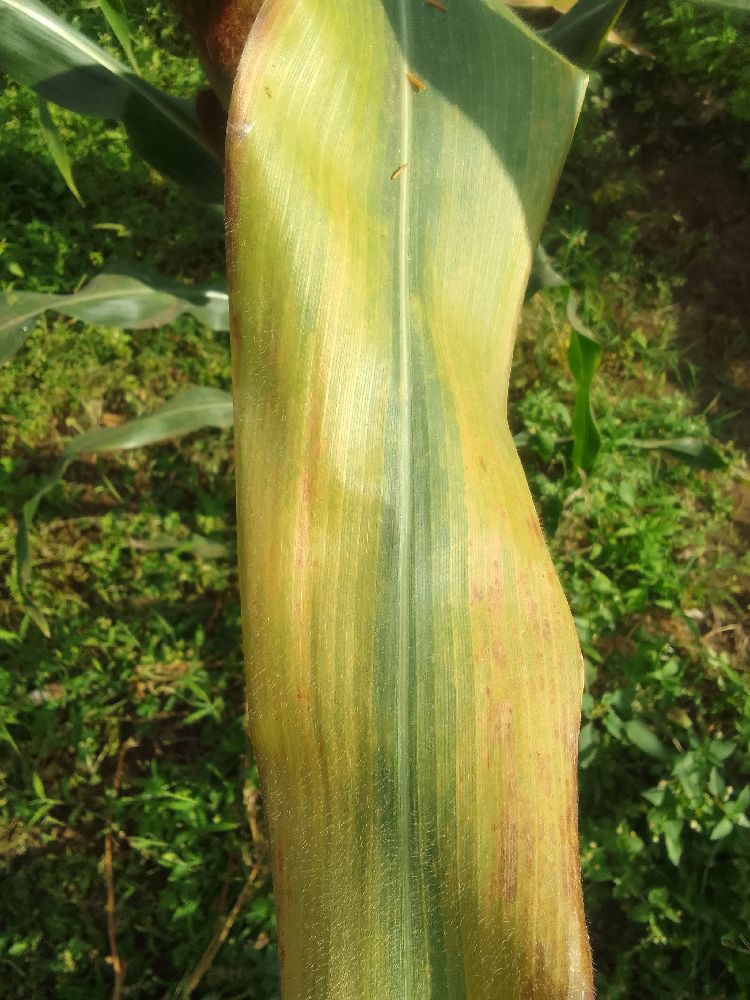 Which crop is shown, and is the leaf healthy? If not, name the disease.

maize, maize lethal necrosis
